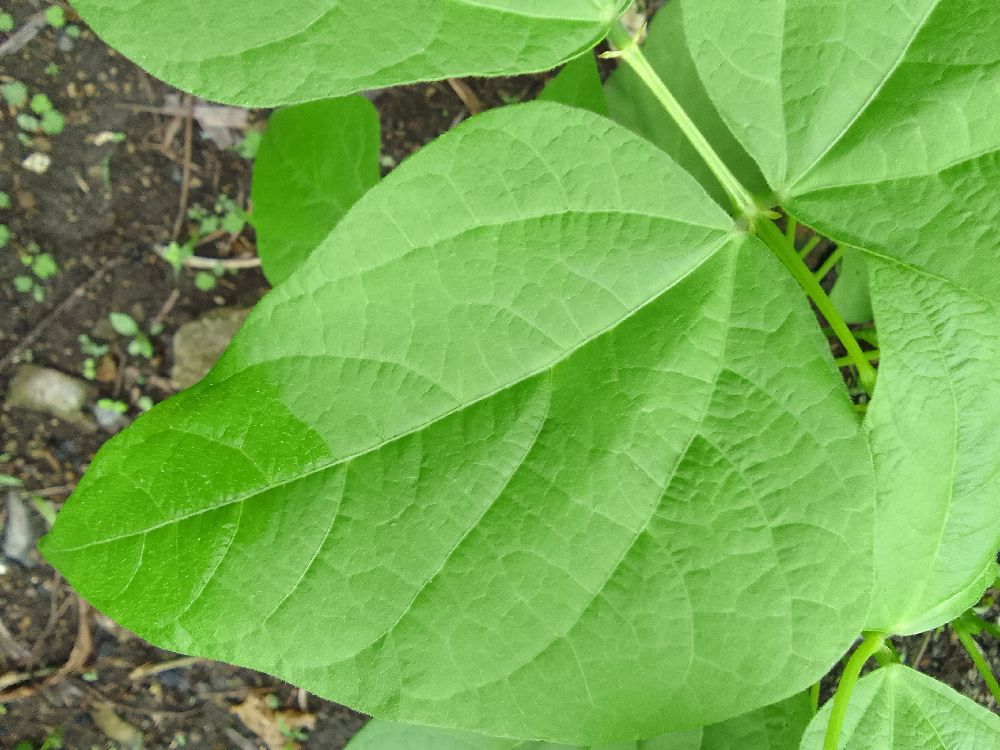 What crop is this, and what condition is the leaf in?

common bean, healthy
